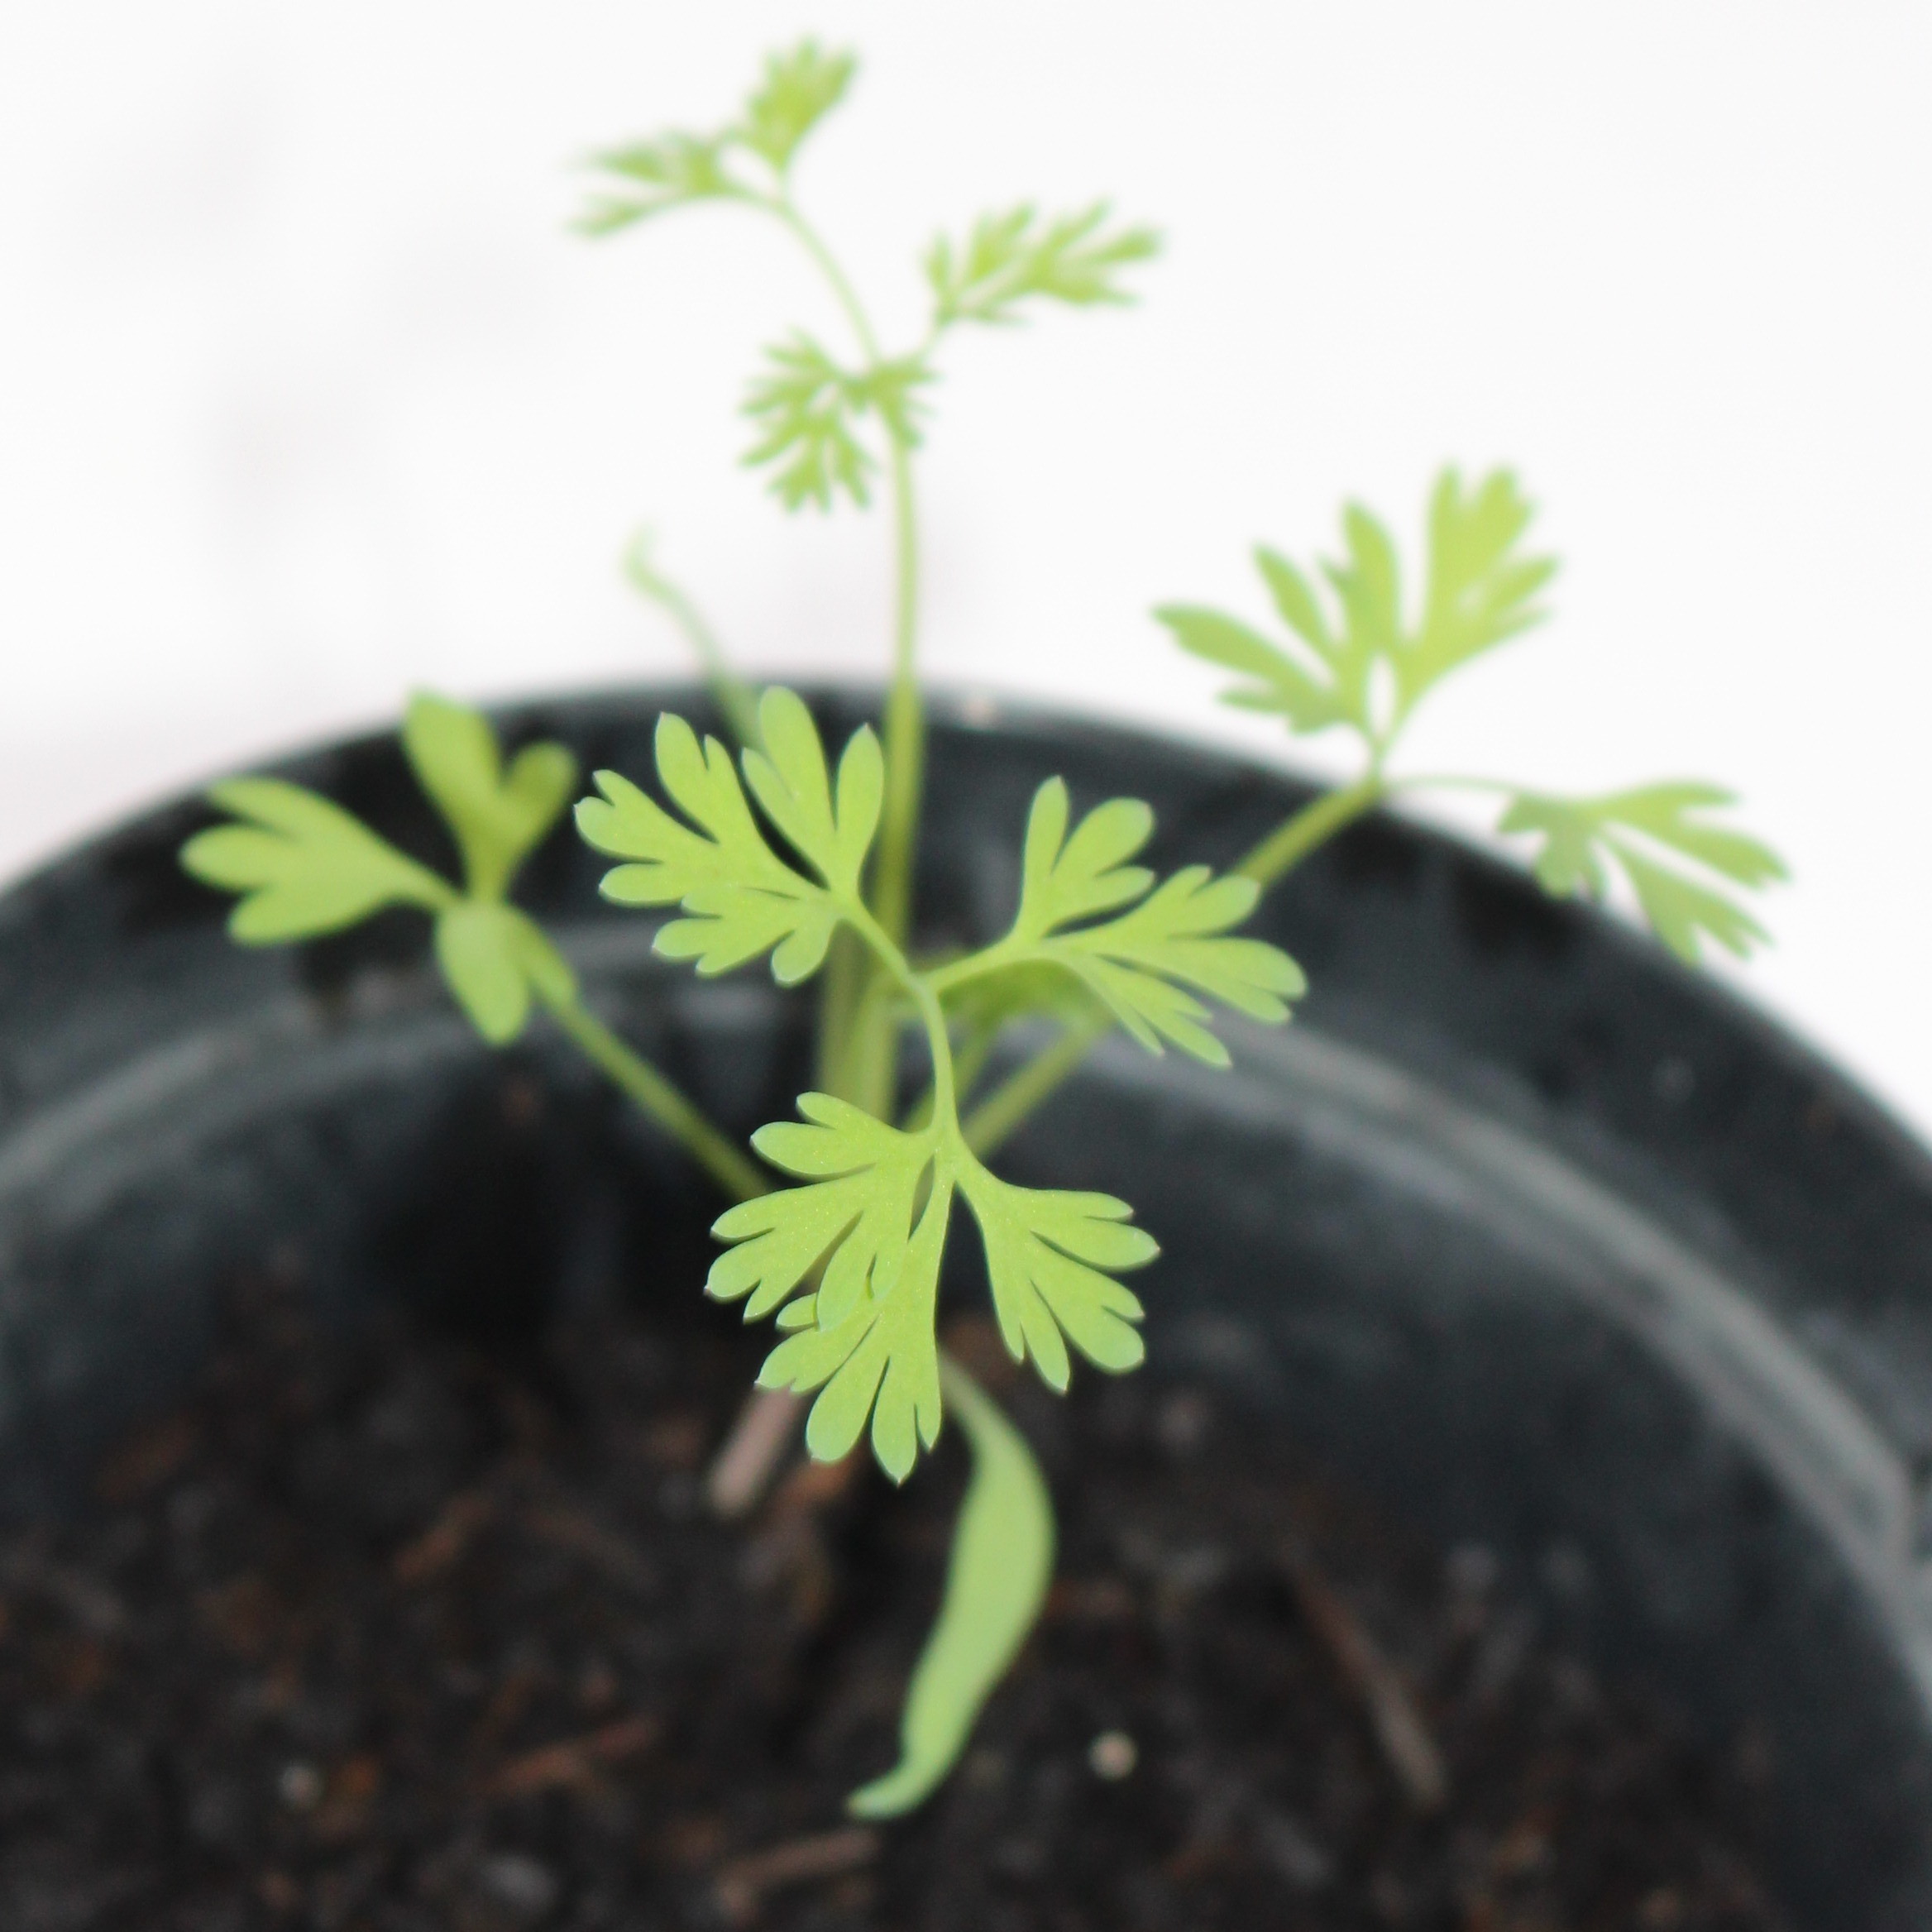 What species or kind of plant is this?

Fumaria officinalis
